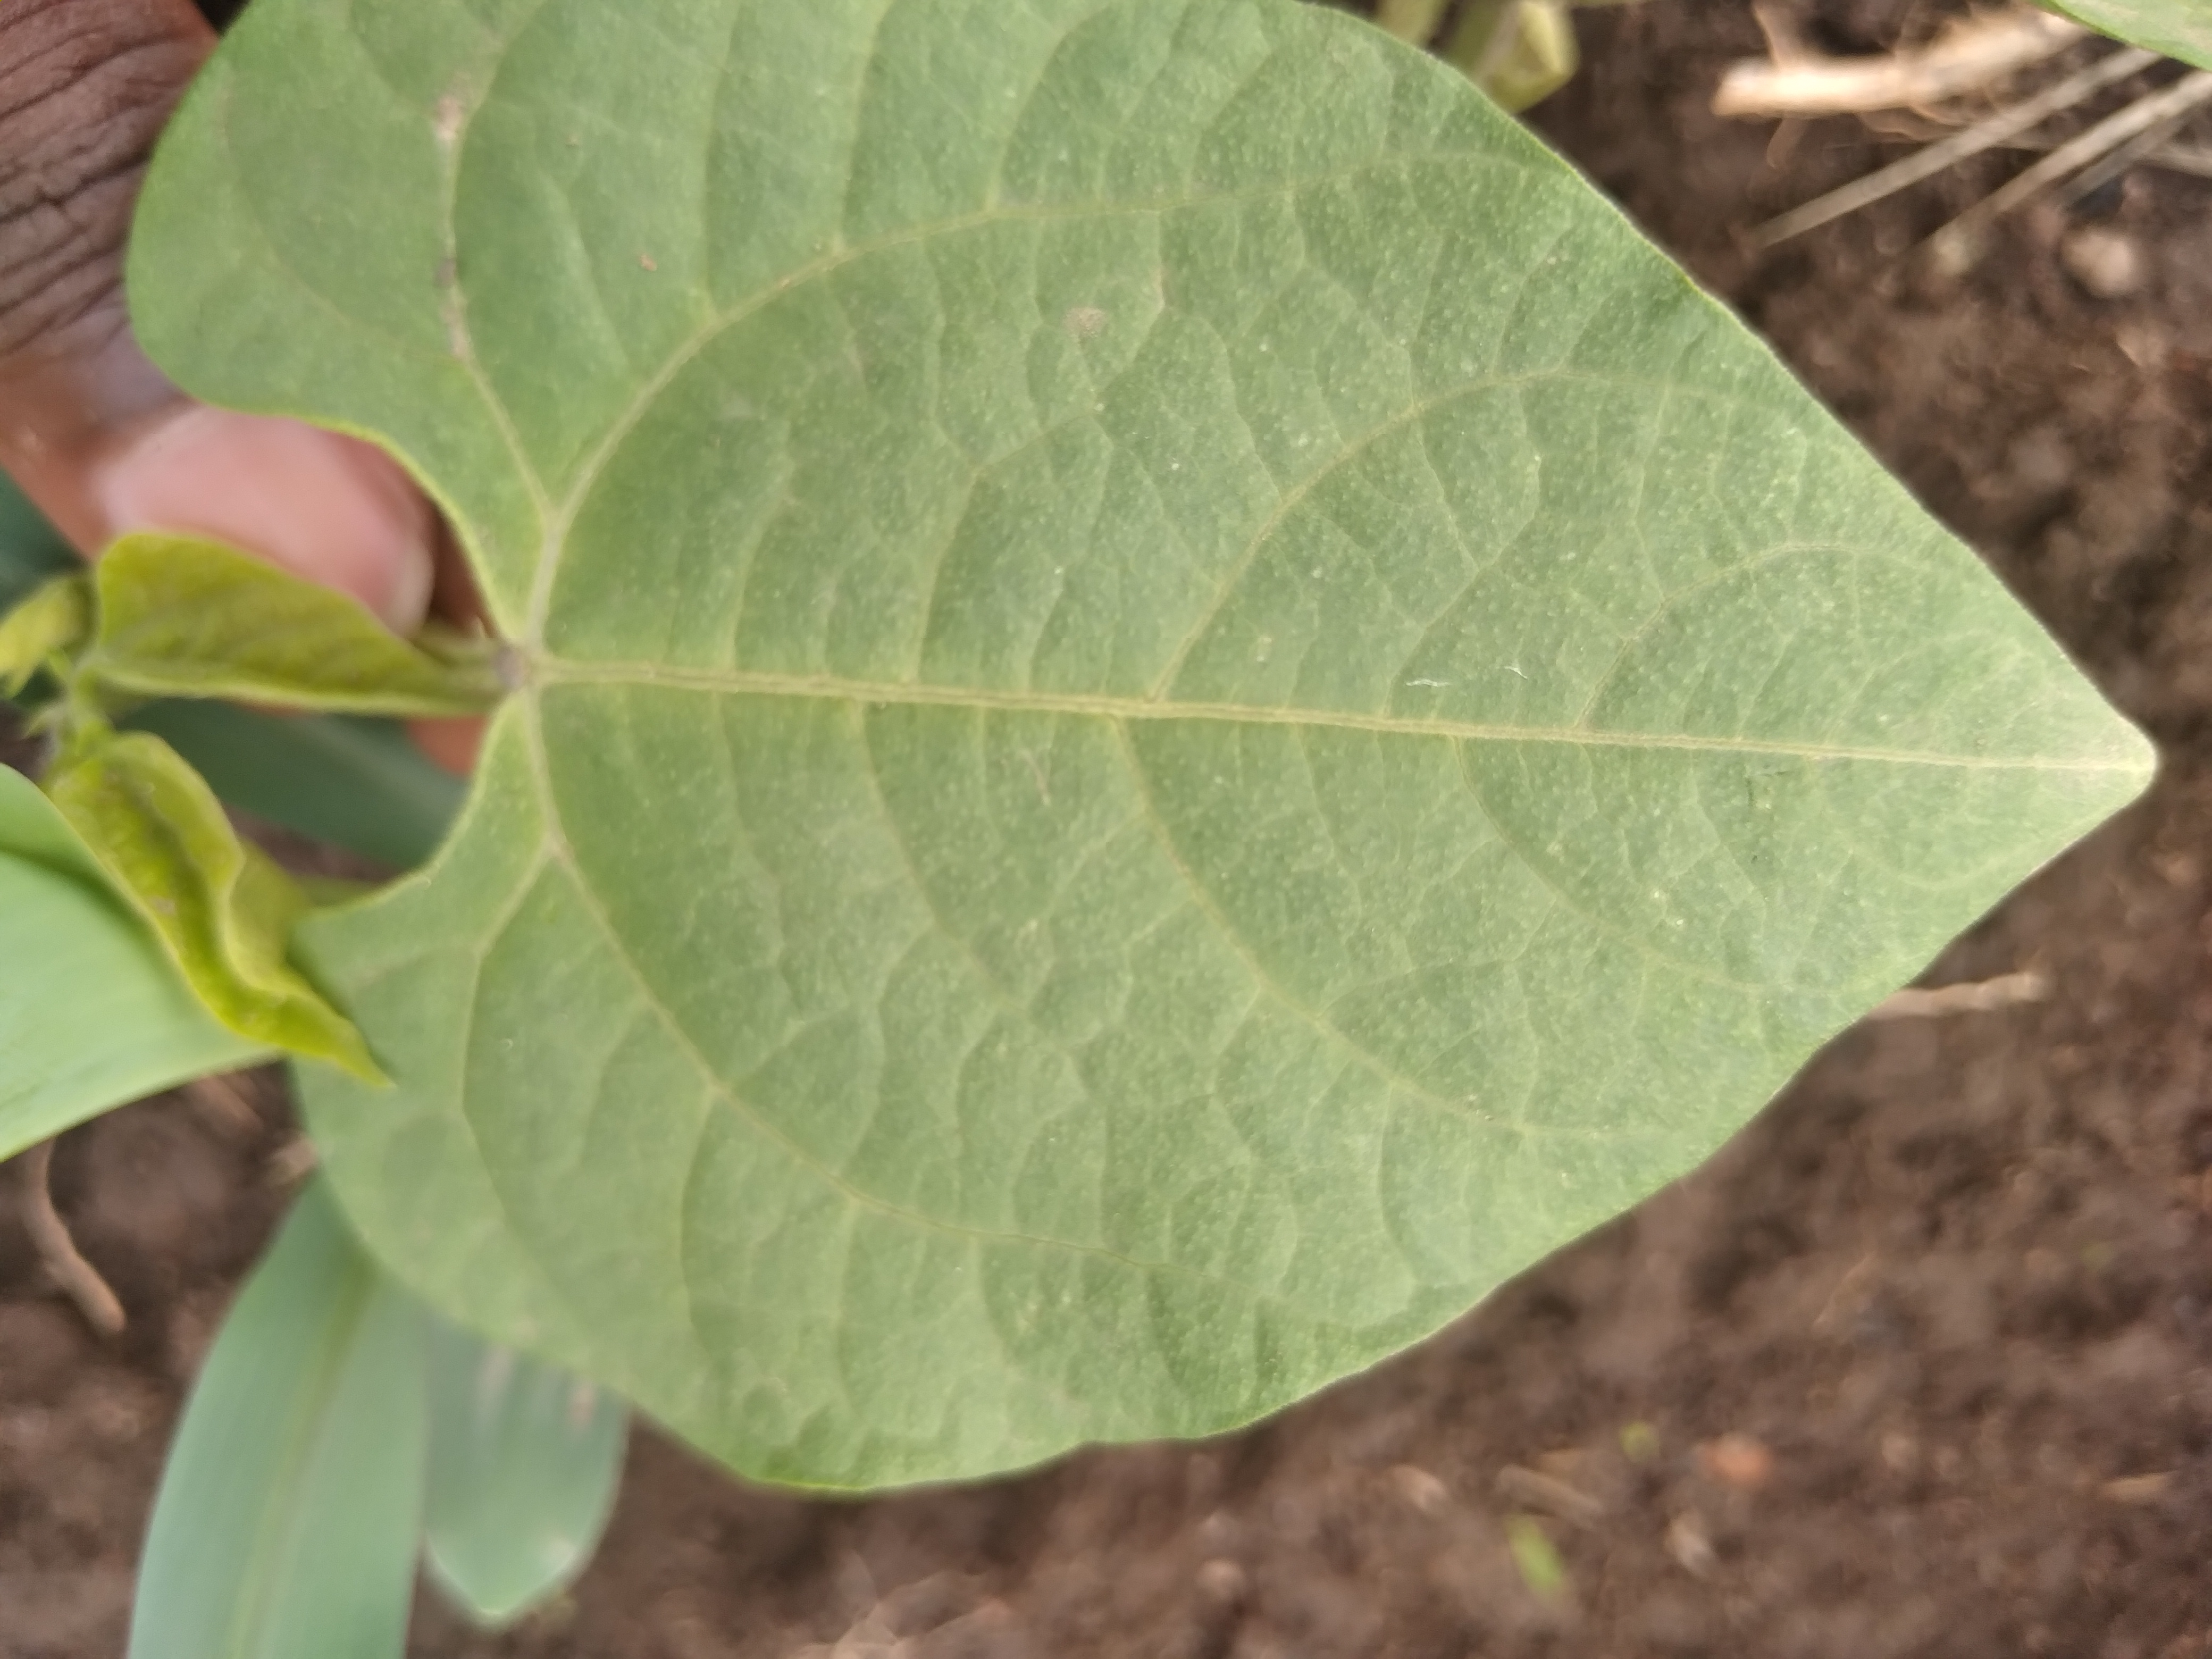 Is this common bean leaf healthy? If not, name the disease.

healthy
